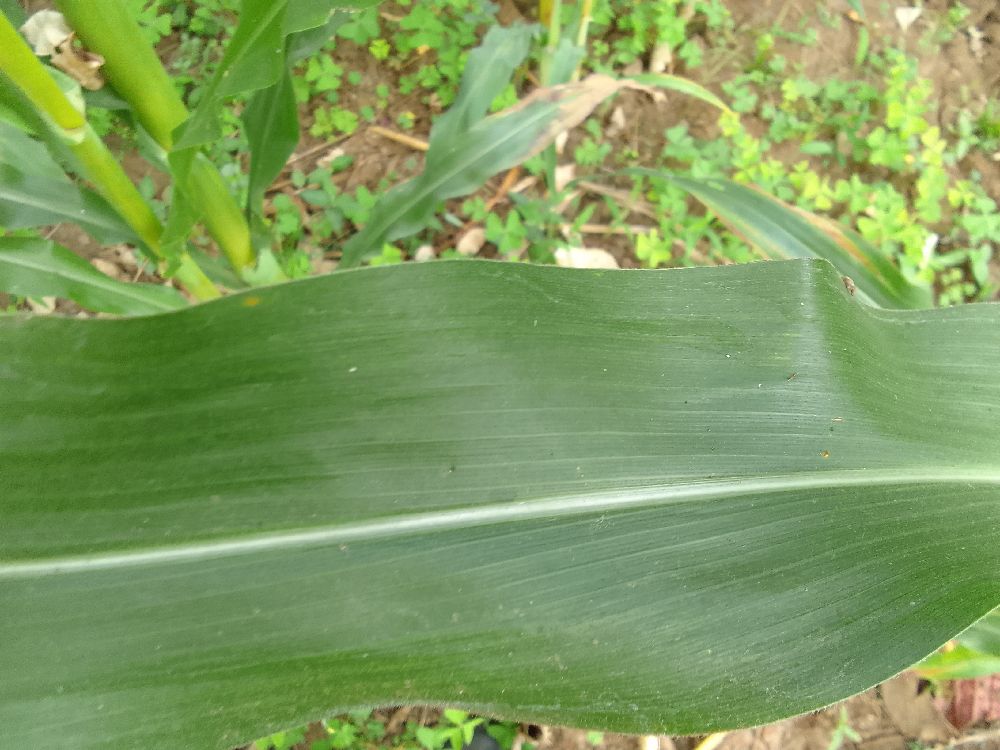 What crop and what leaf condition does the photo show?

maize, healthy
